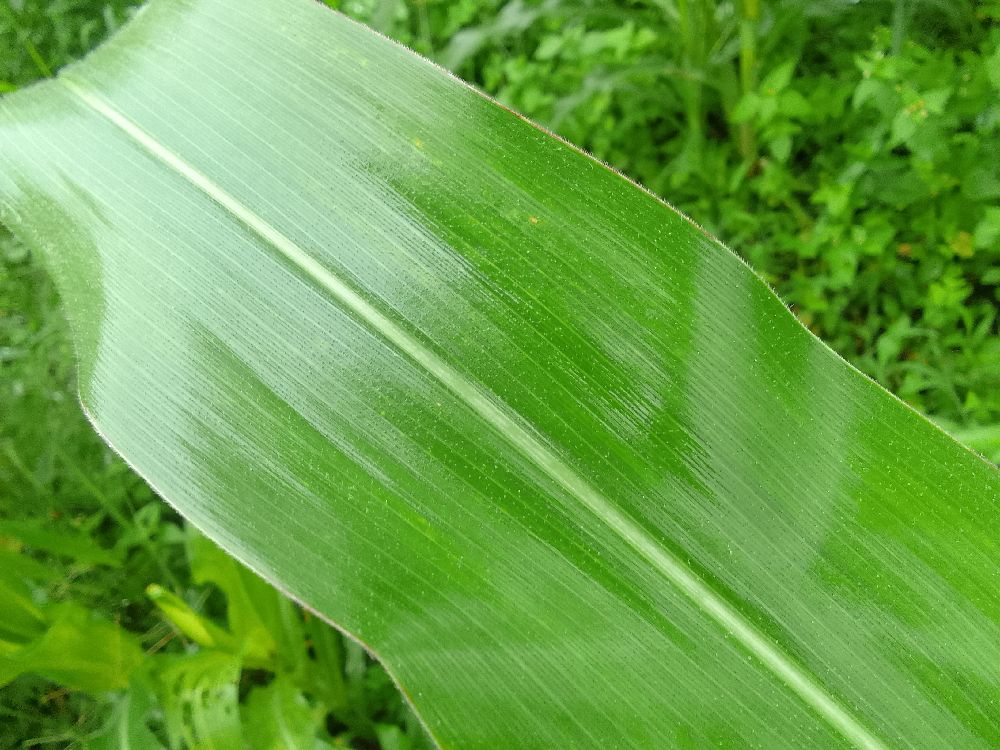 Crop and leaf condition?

maize, healthy
